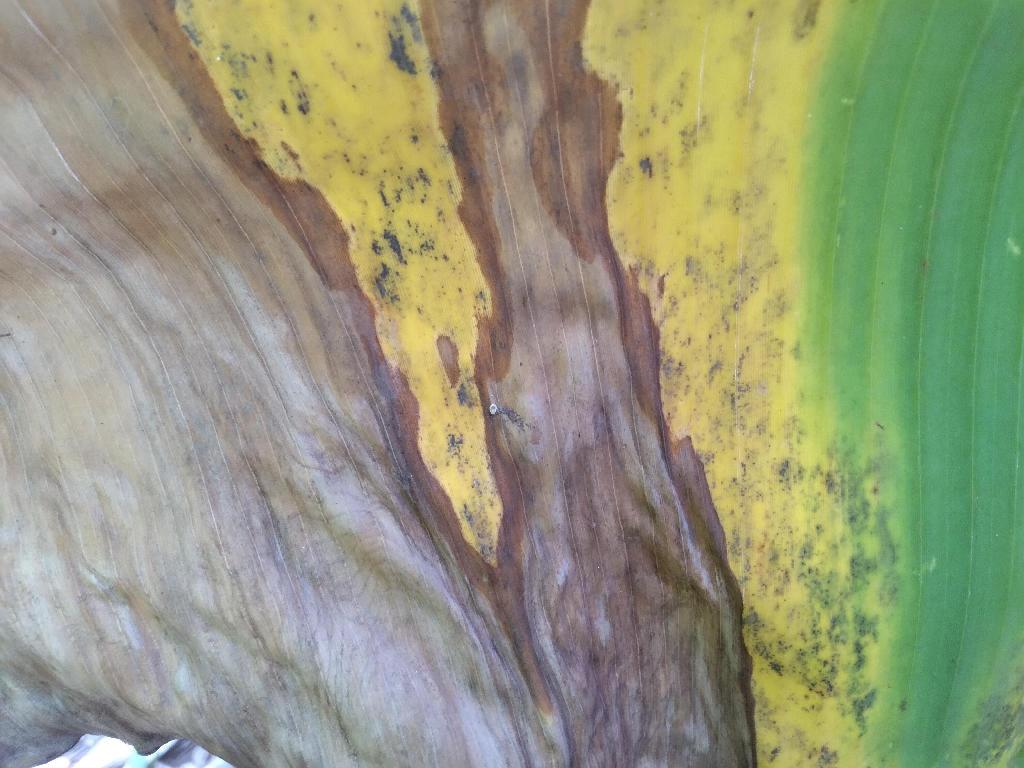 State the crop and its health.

banana, black sigatoka
